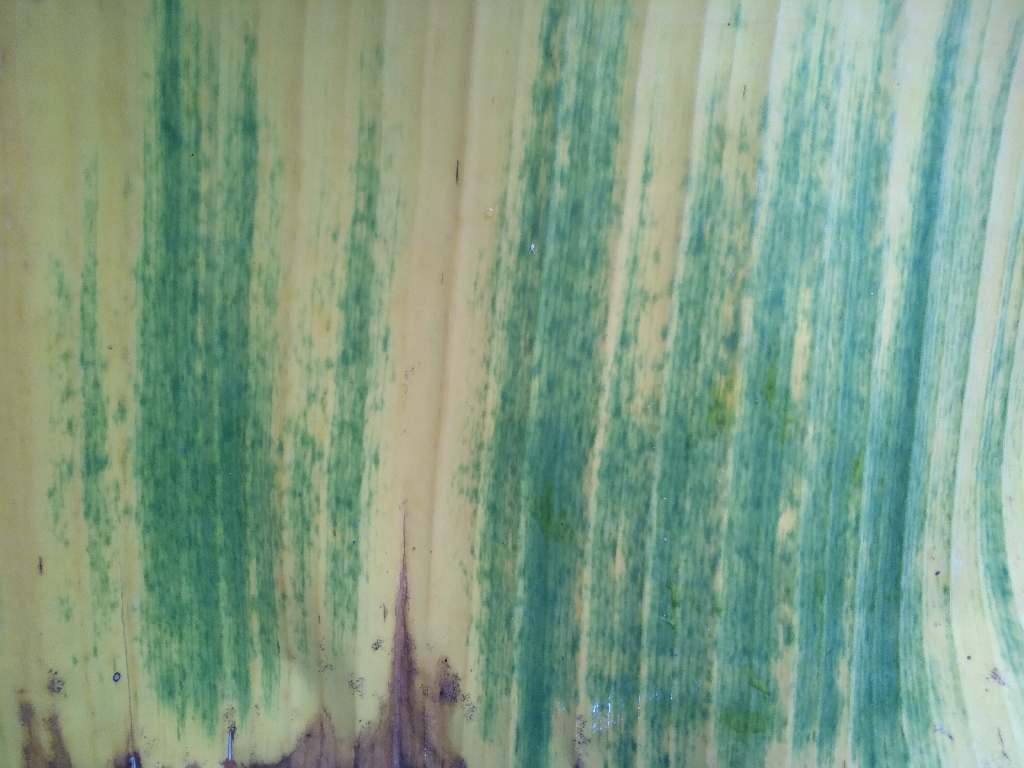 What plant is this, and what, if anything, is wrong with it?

banana, fusarium wilt race 1
